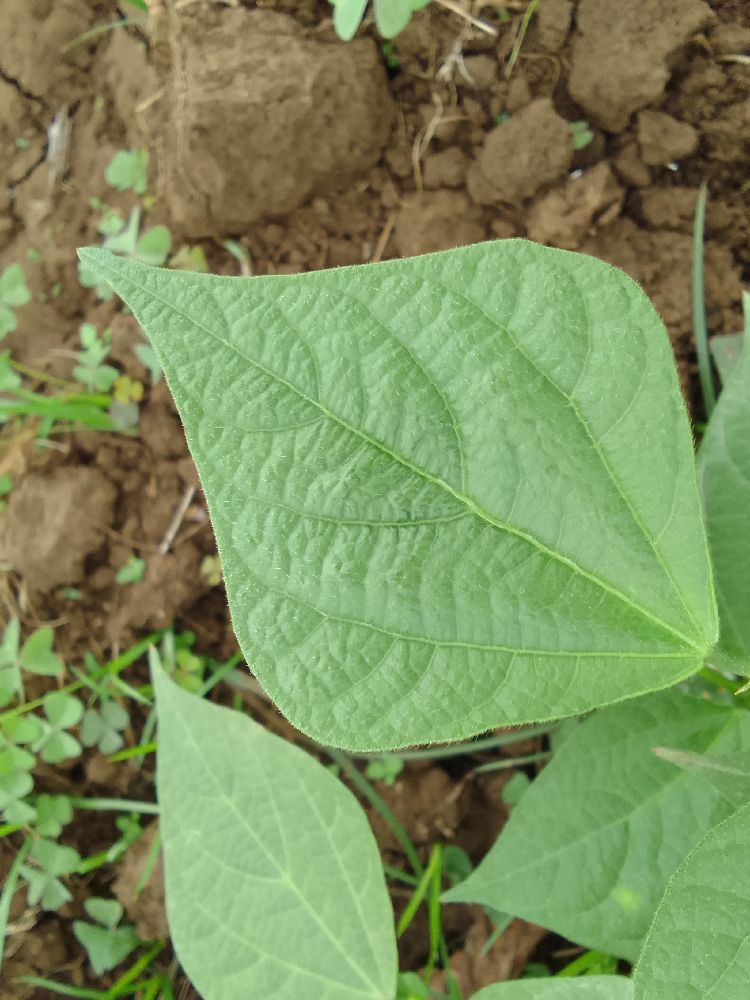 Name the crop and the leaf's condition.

common bean, healthy
